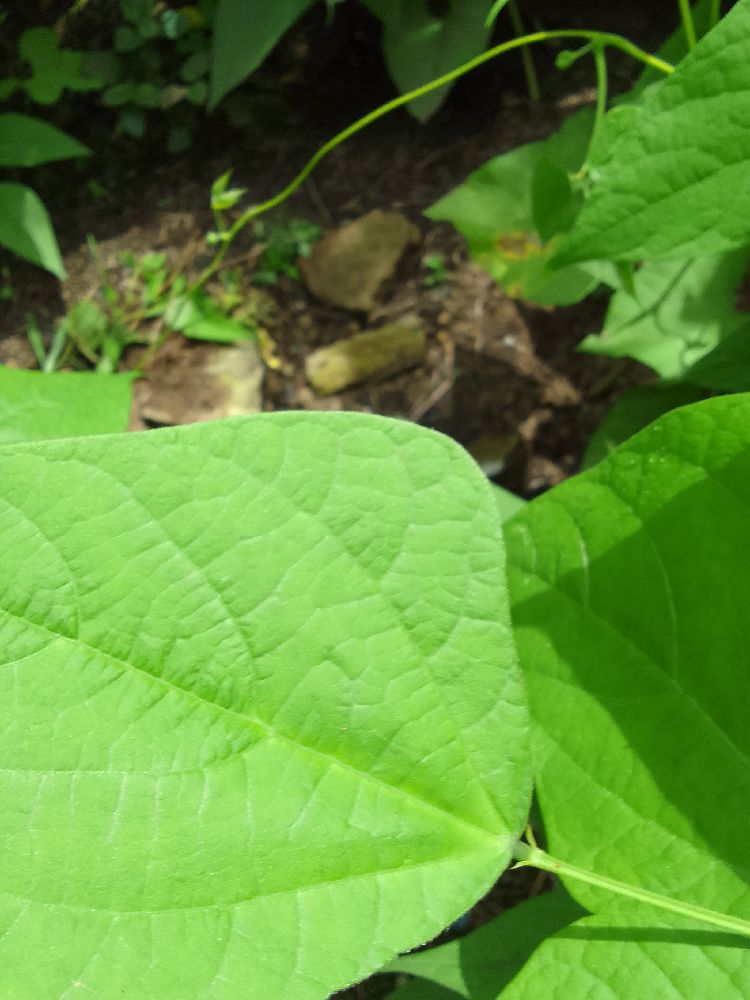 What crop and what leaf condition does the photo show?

common bean, healthy
